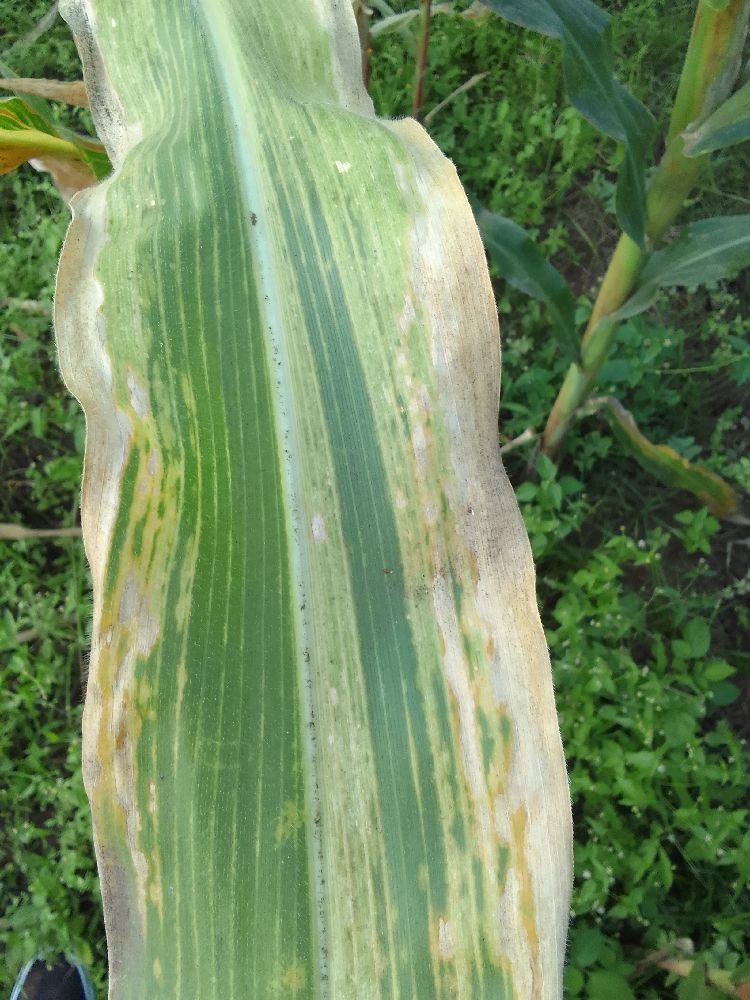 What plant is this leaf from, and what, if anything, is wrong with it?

maize, maize lethal necrosis
